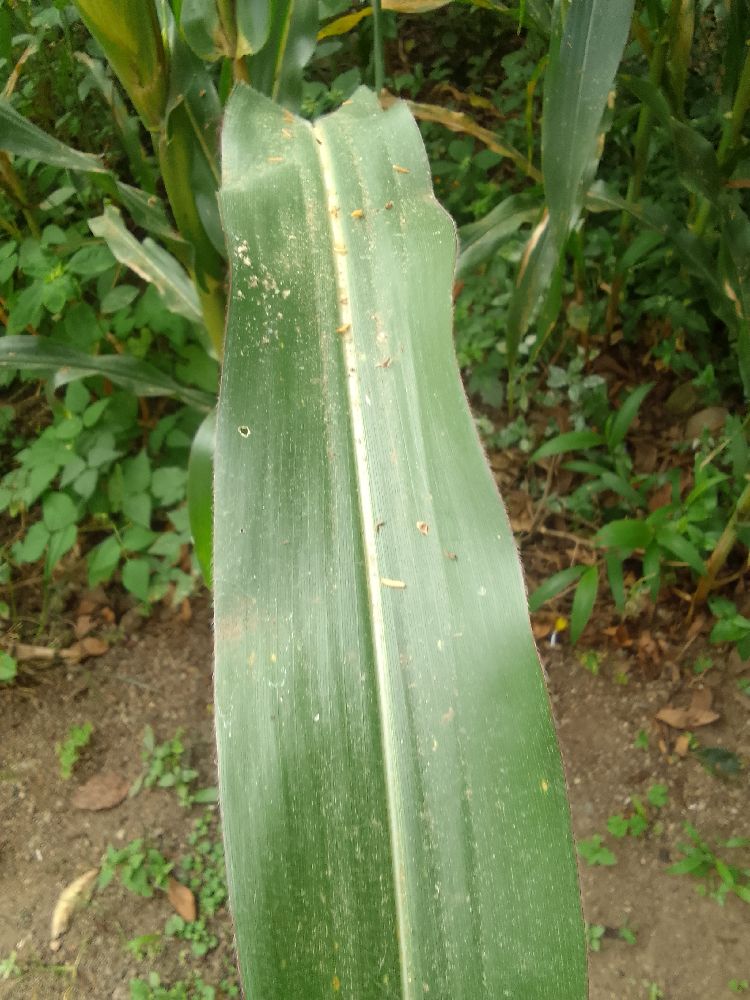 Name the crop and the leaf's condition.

maize, healthy
